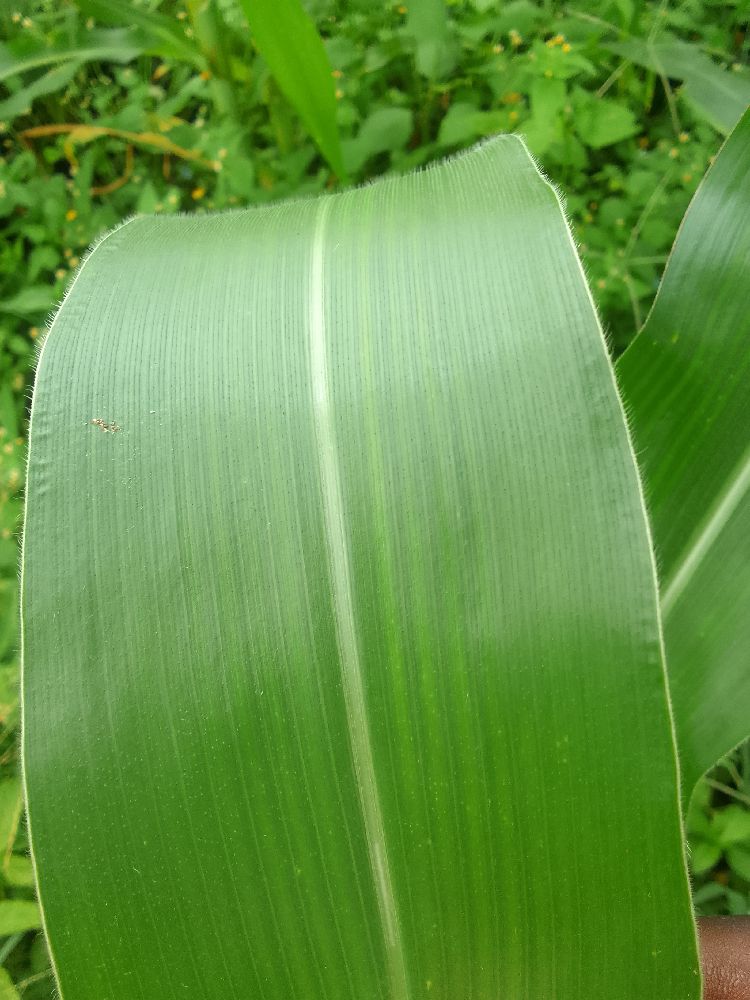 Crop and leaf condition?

maize, healthy
